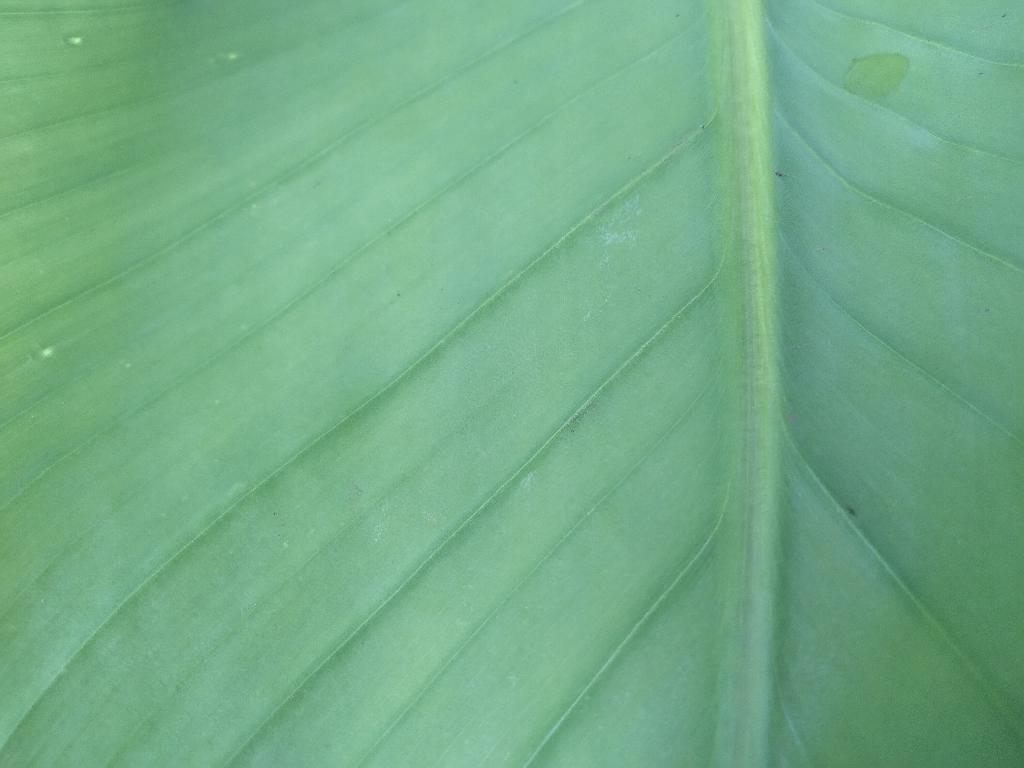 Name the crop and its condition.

banana, healthy
